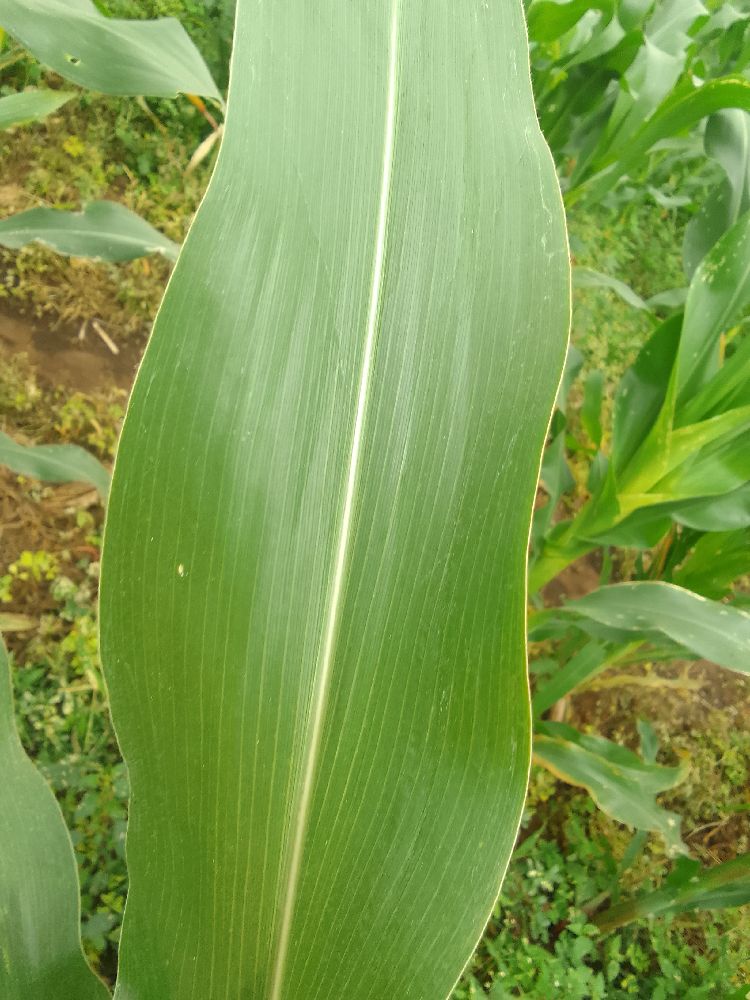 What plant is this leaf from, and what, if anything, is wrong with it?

maize, healthy
